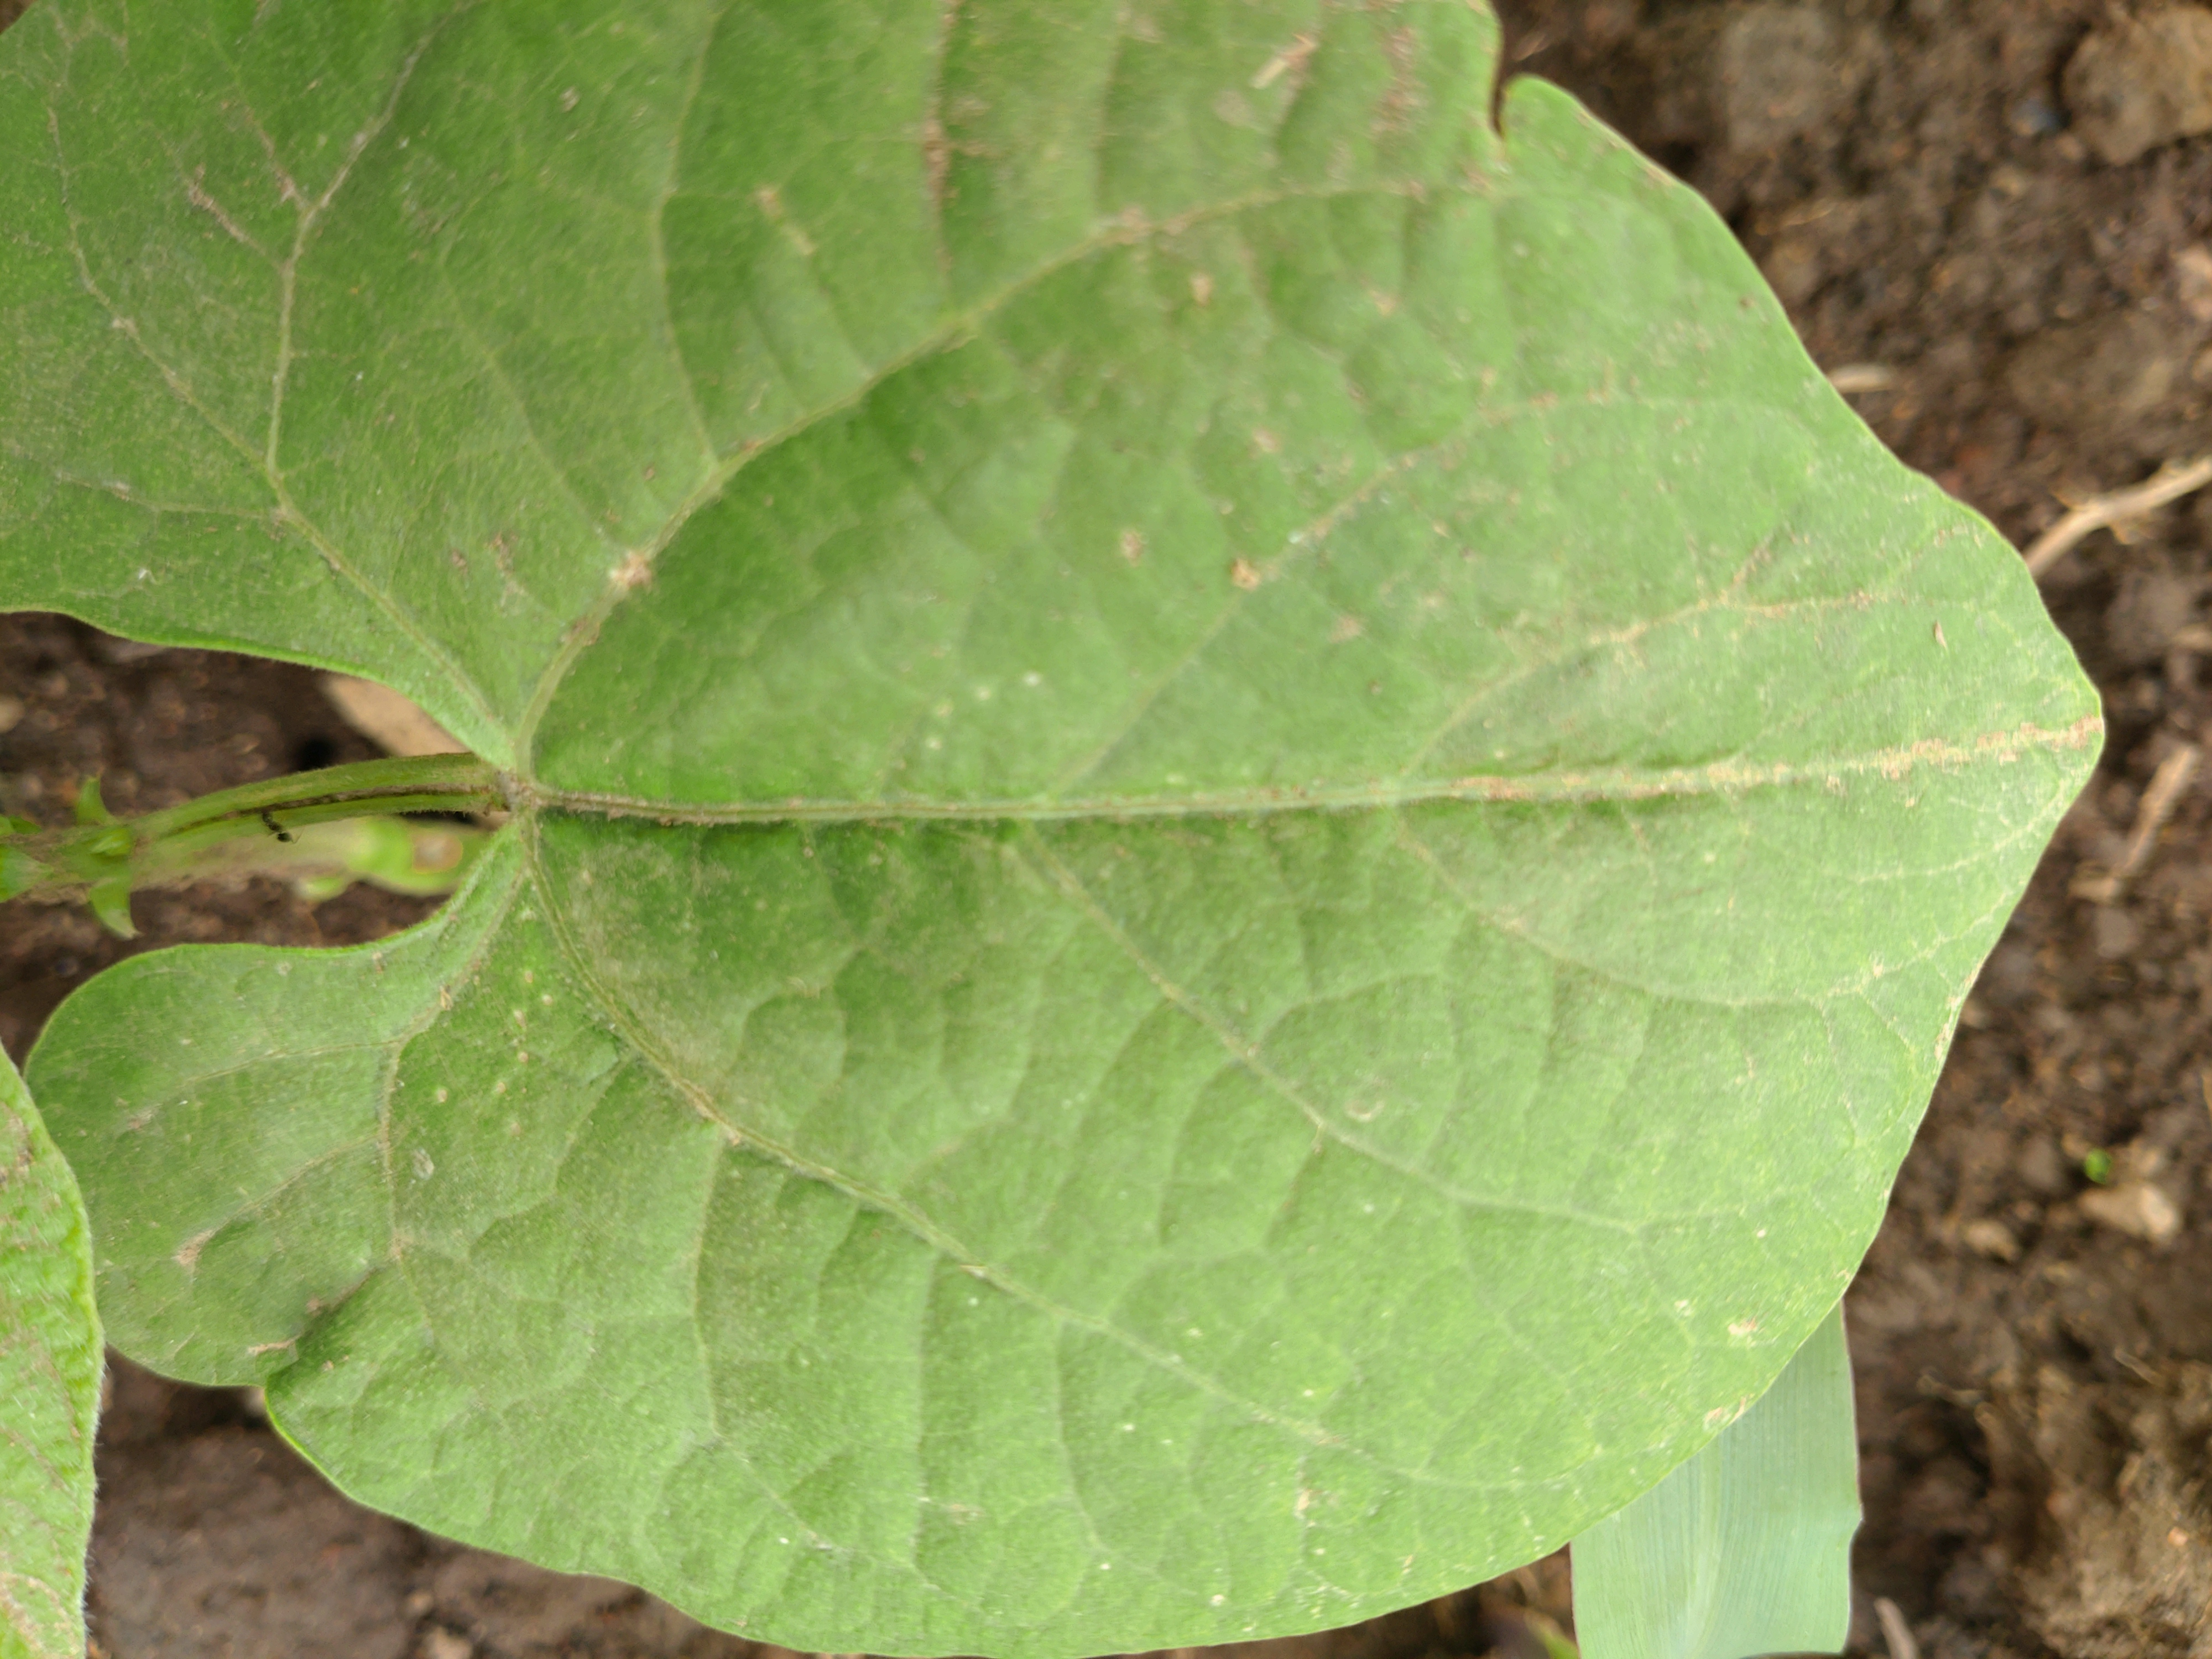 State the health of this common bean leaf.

healthy
